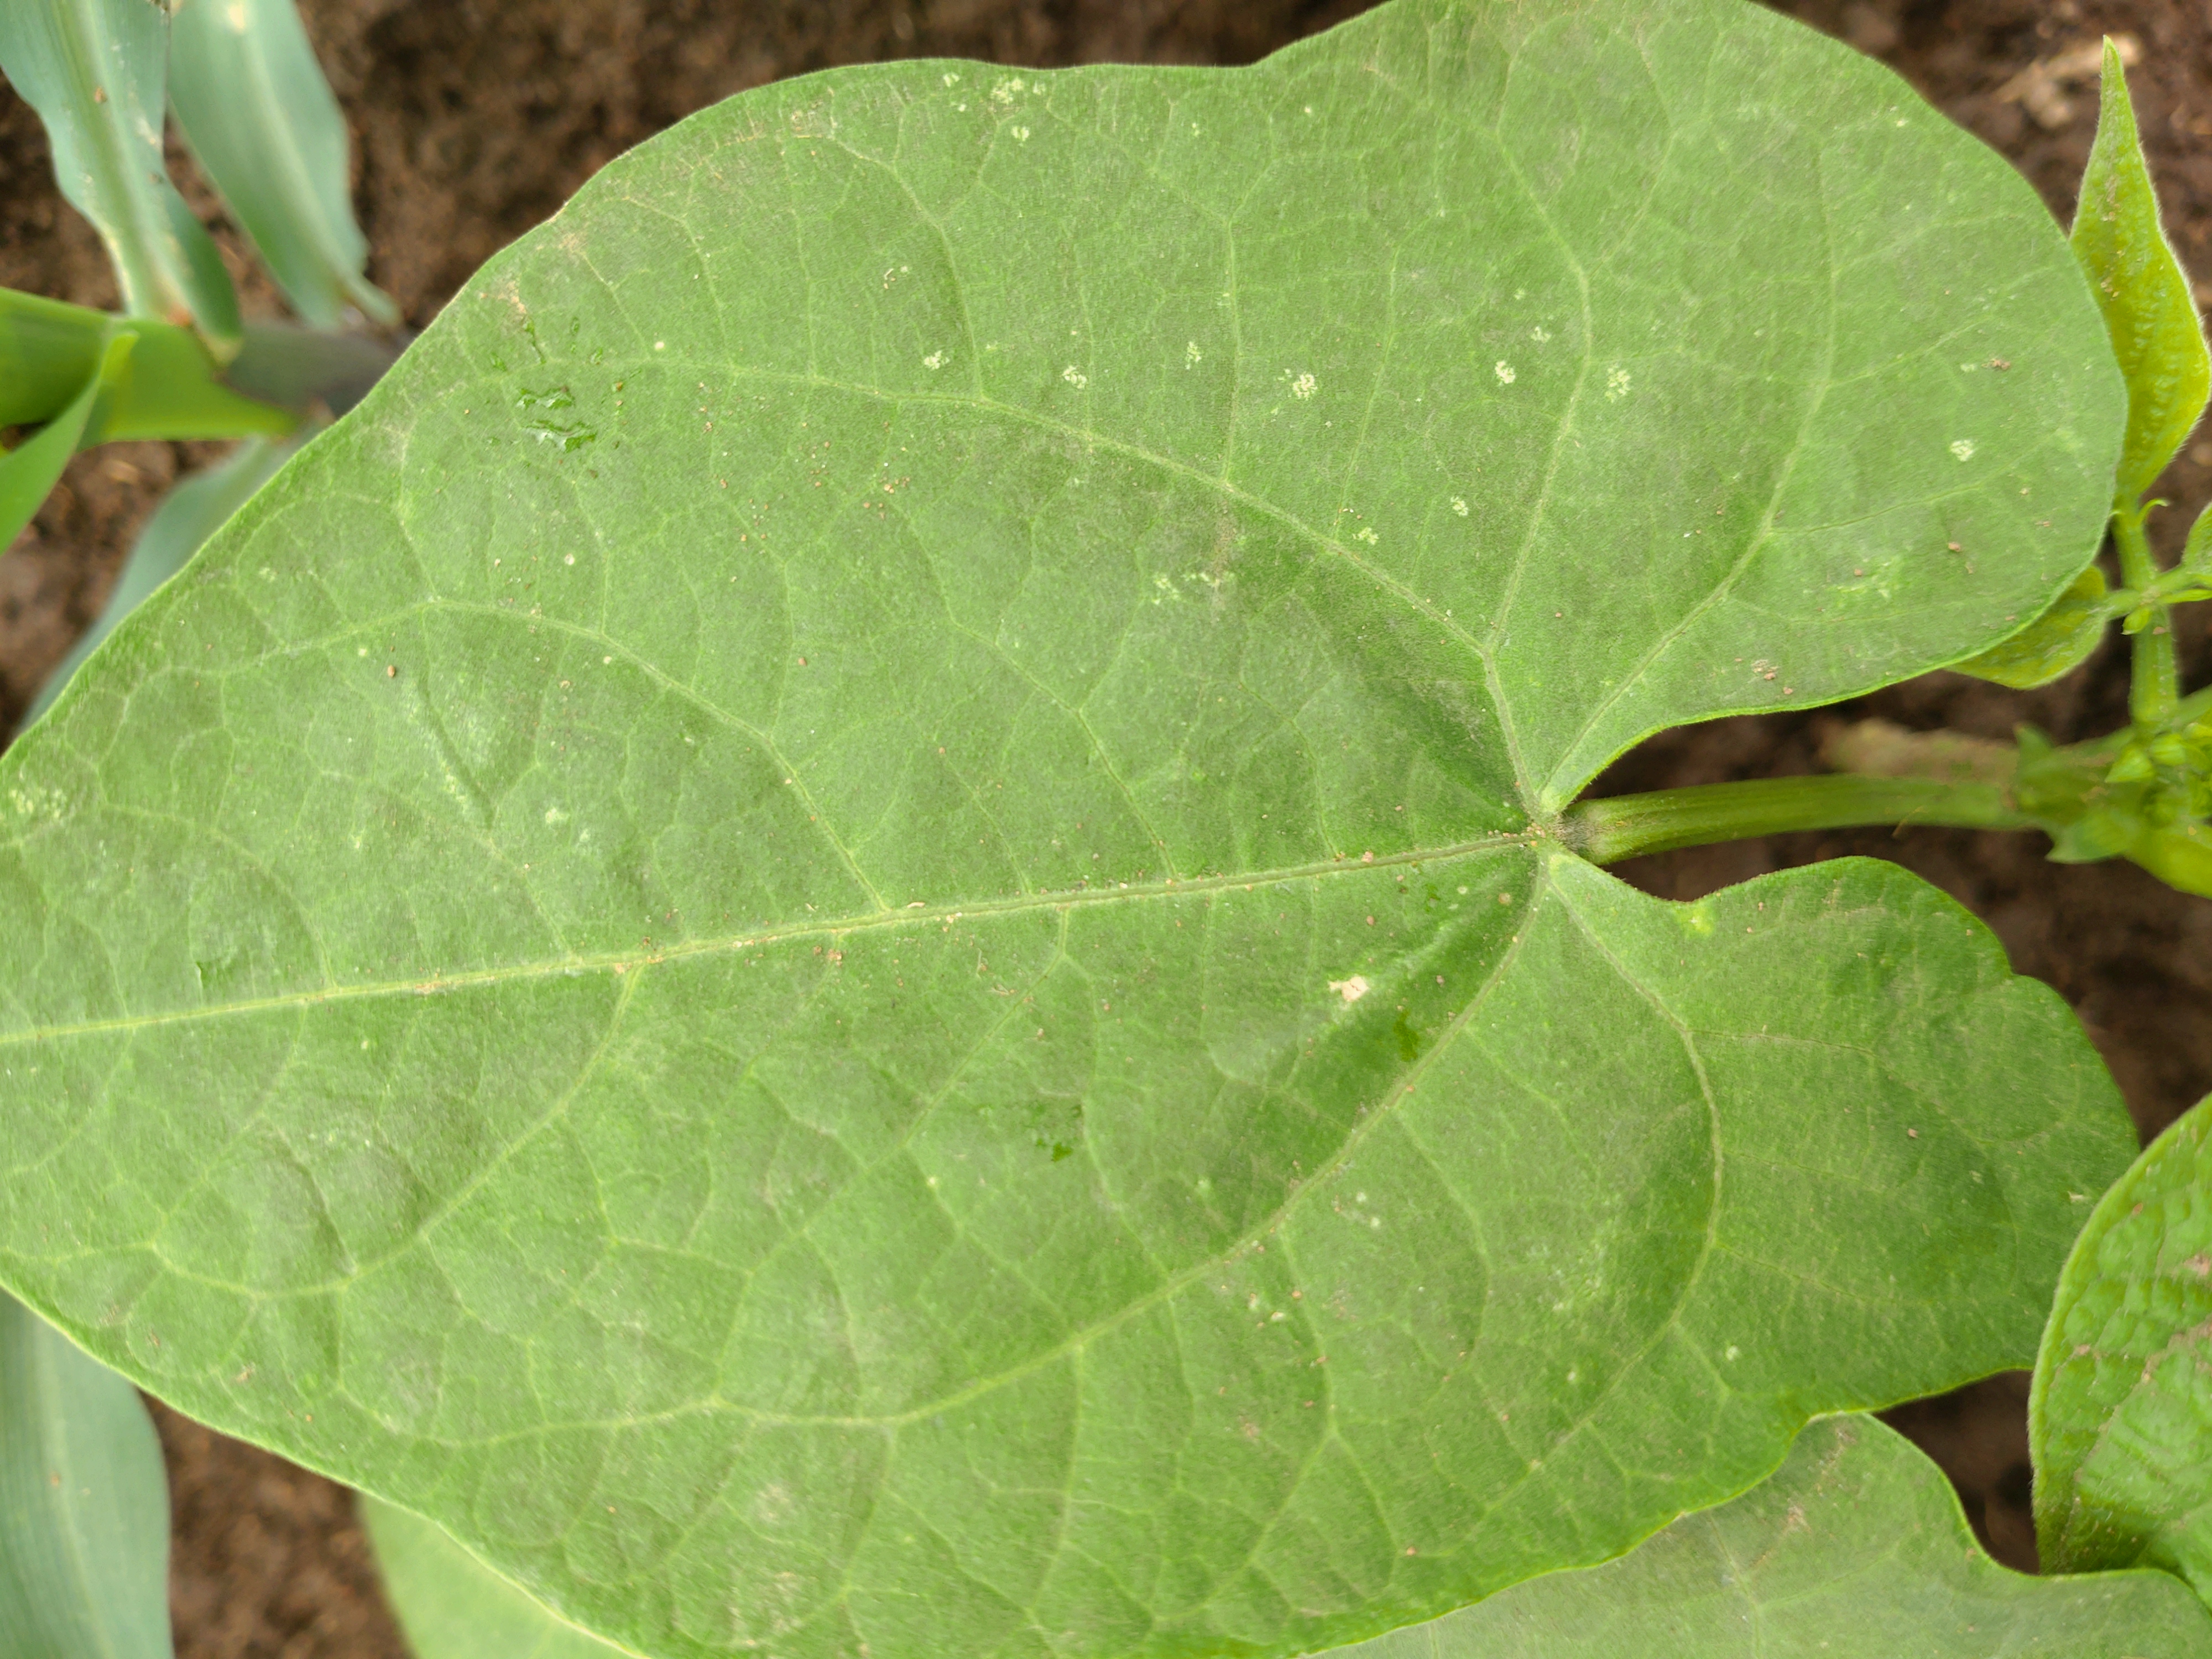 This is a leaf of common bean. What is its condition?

healthy
